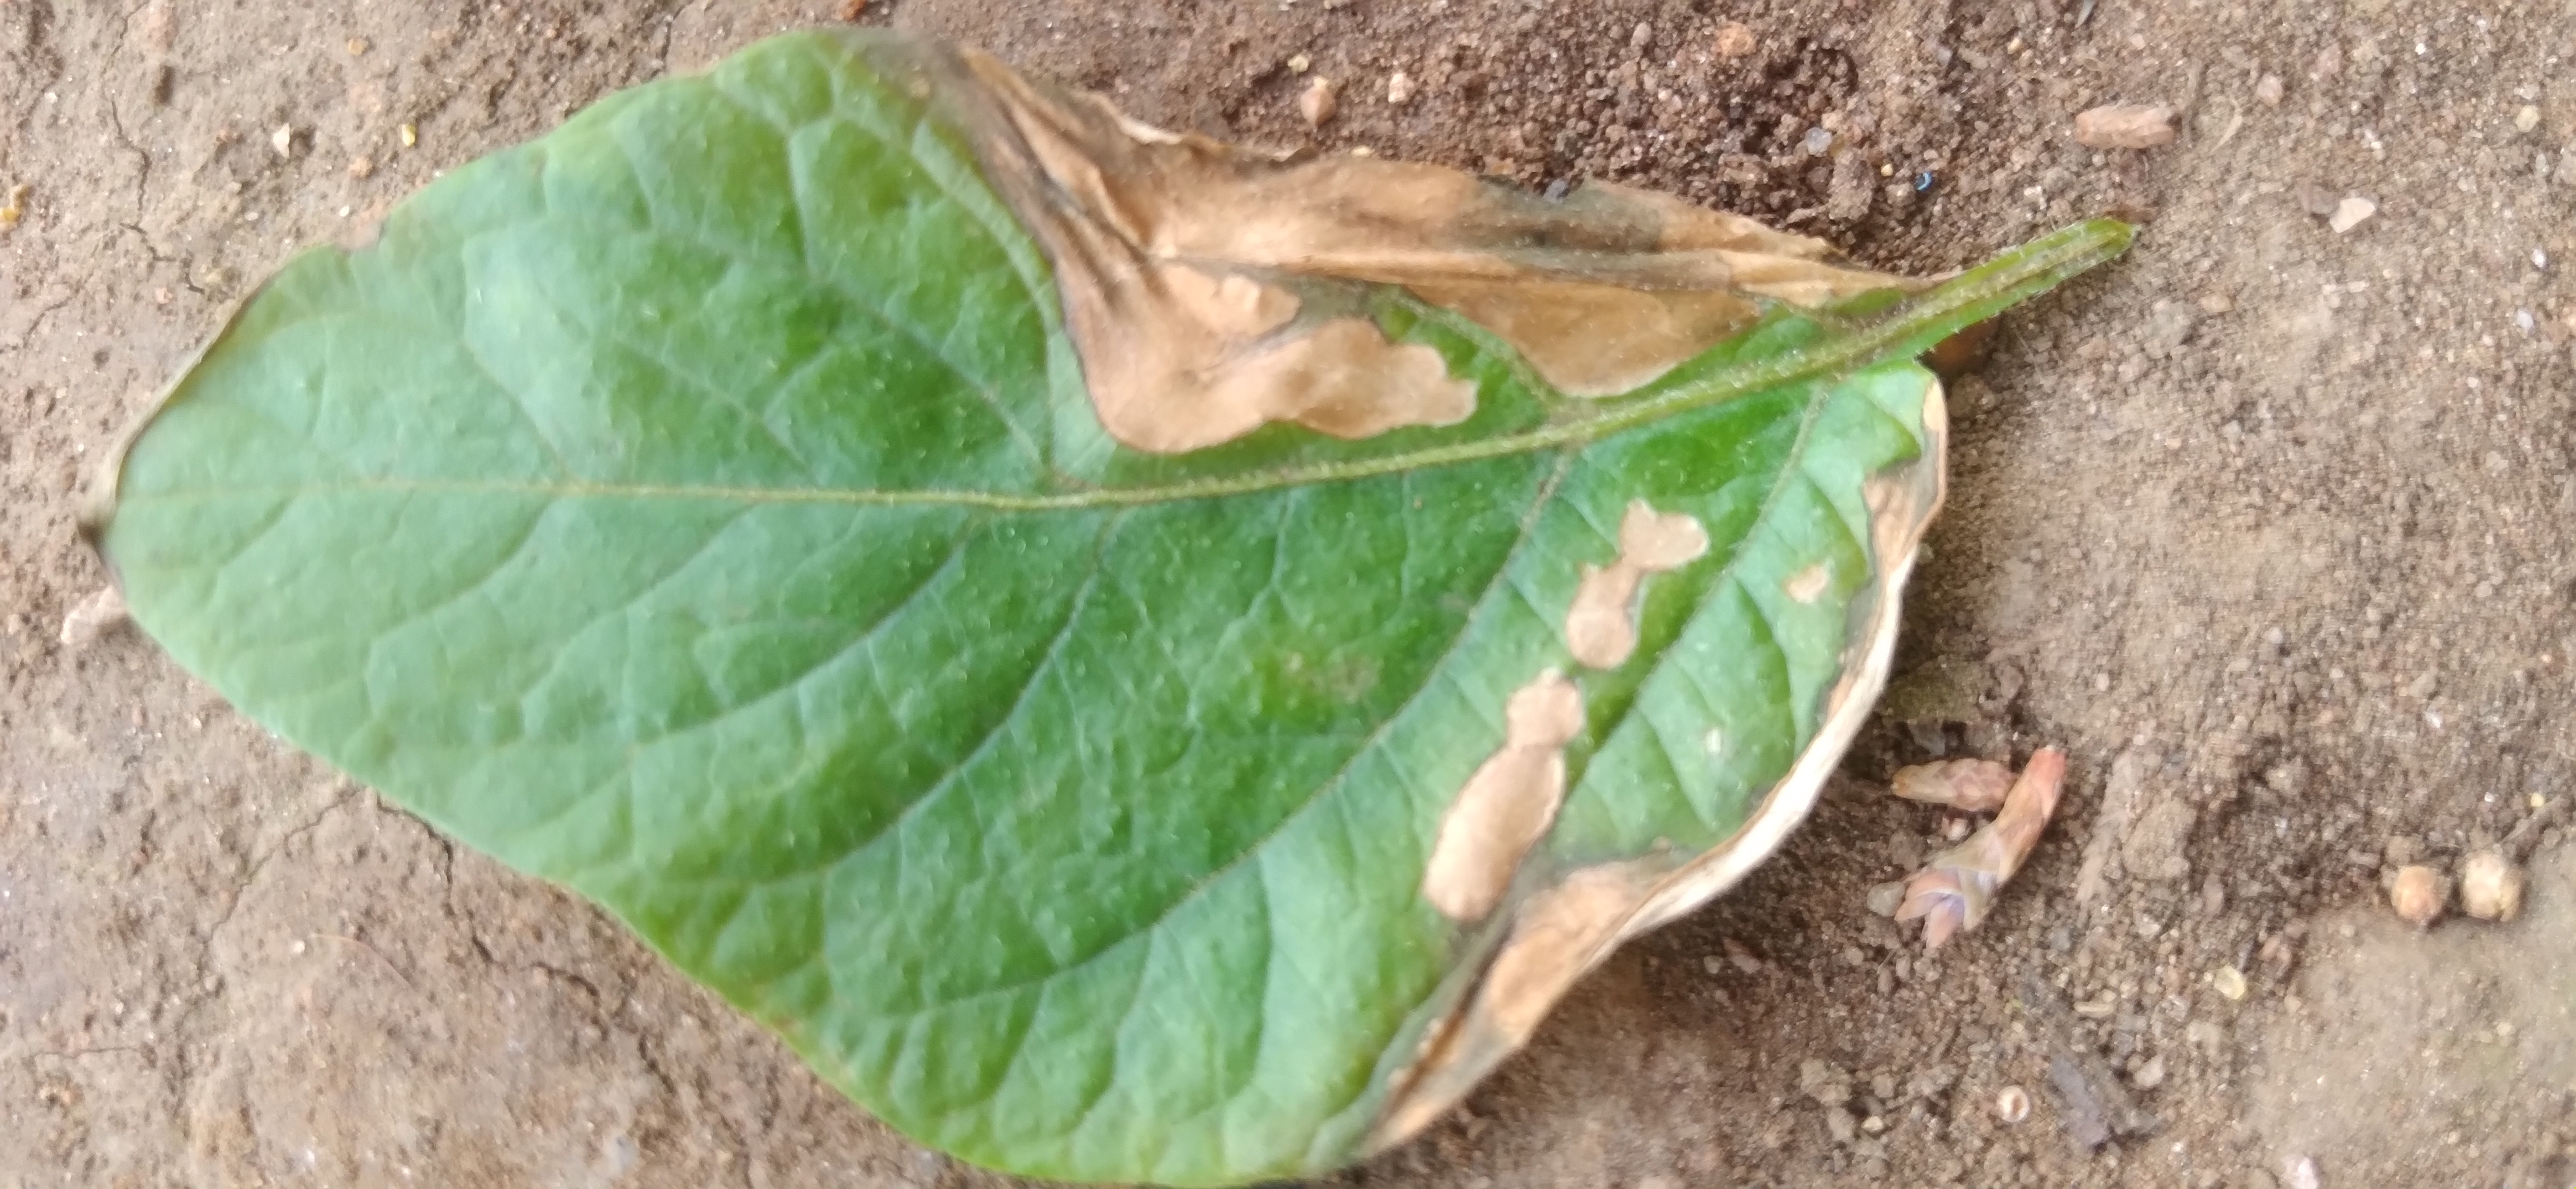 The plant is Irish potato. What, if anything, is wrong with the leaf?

early blight
